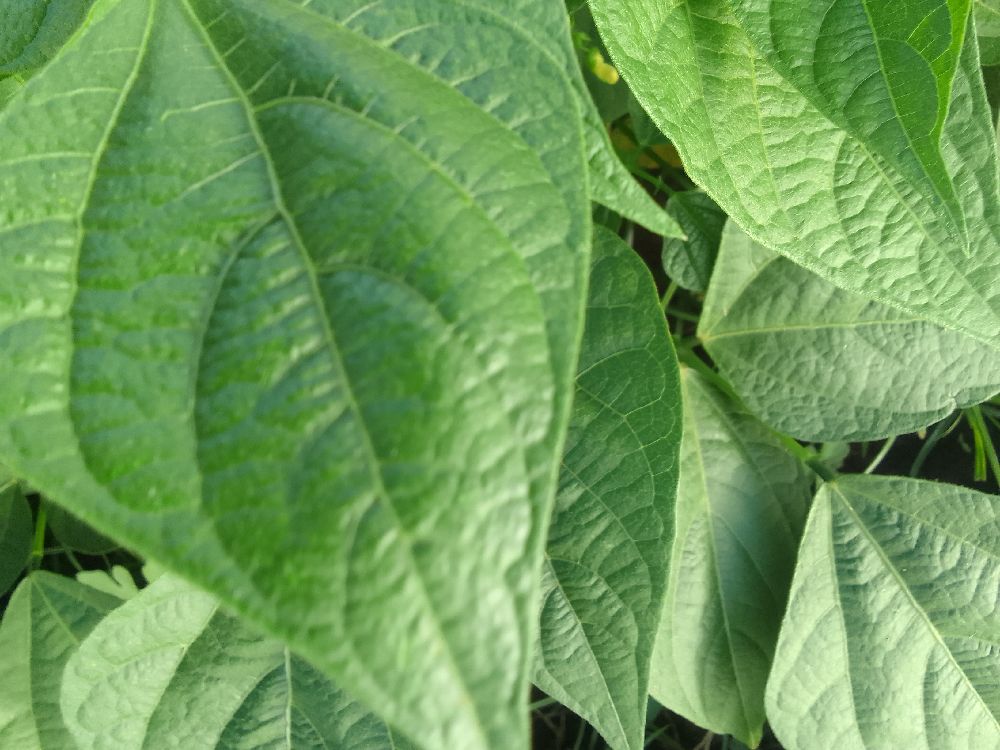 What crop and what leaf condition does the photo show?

common bean, healthy
